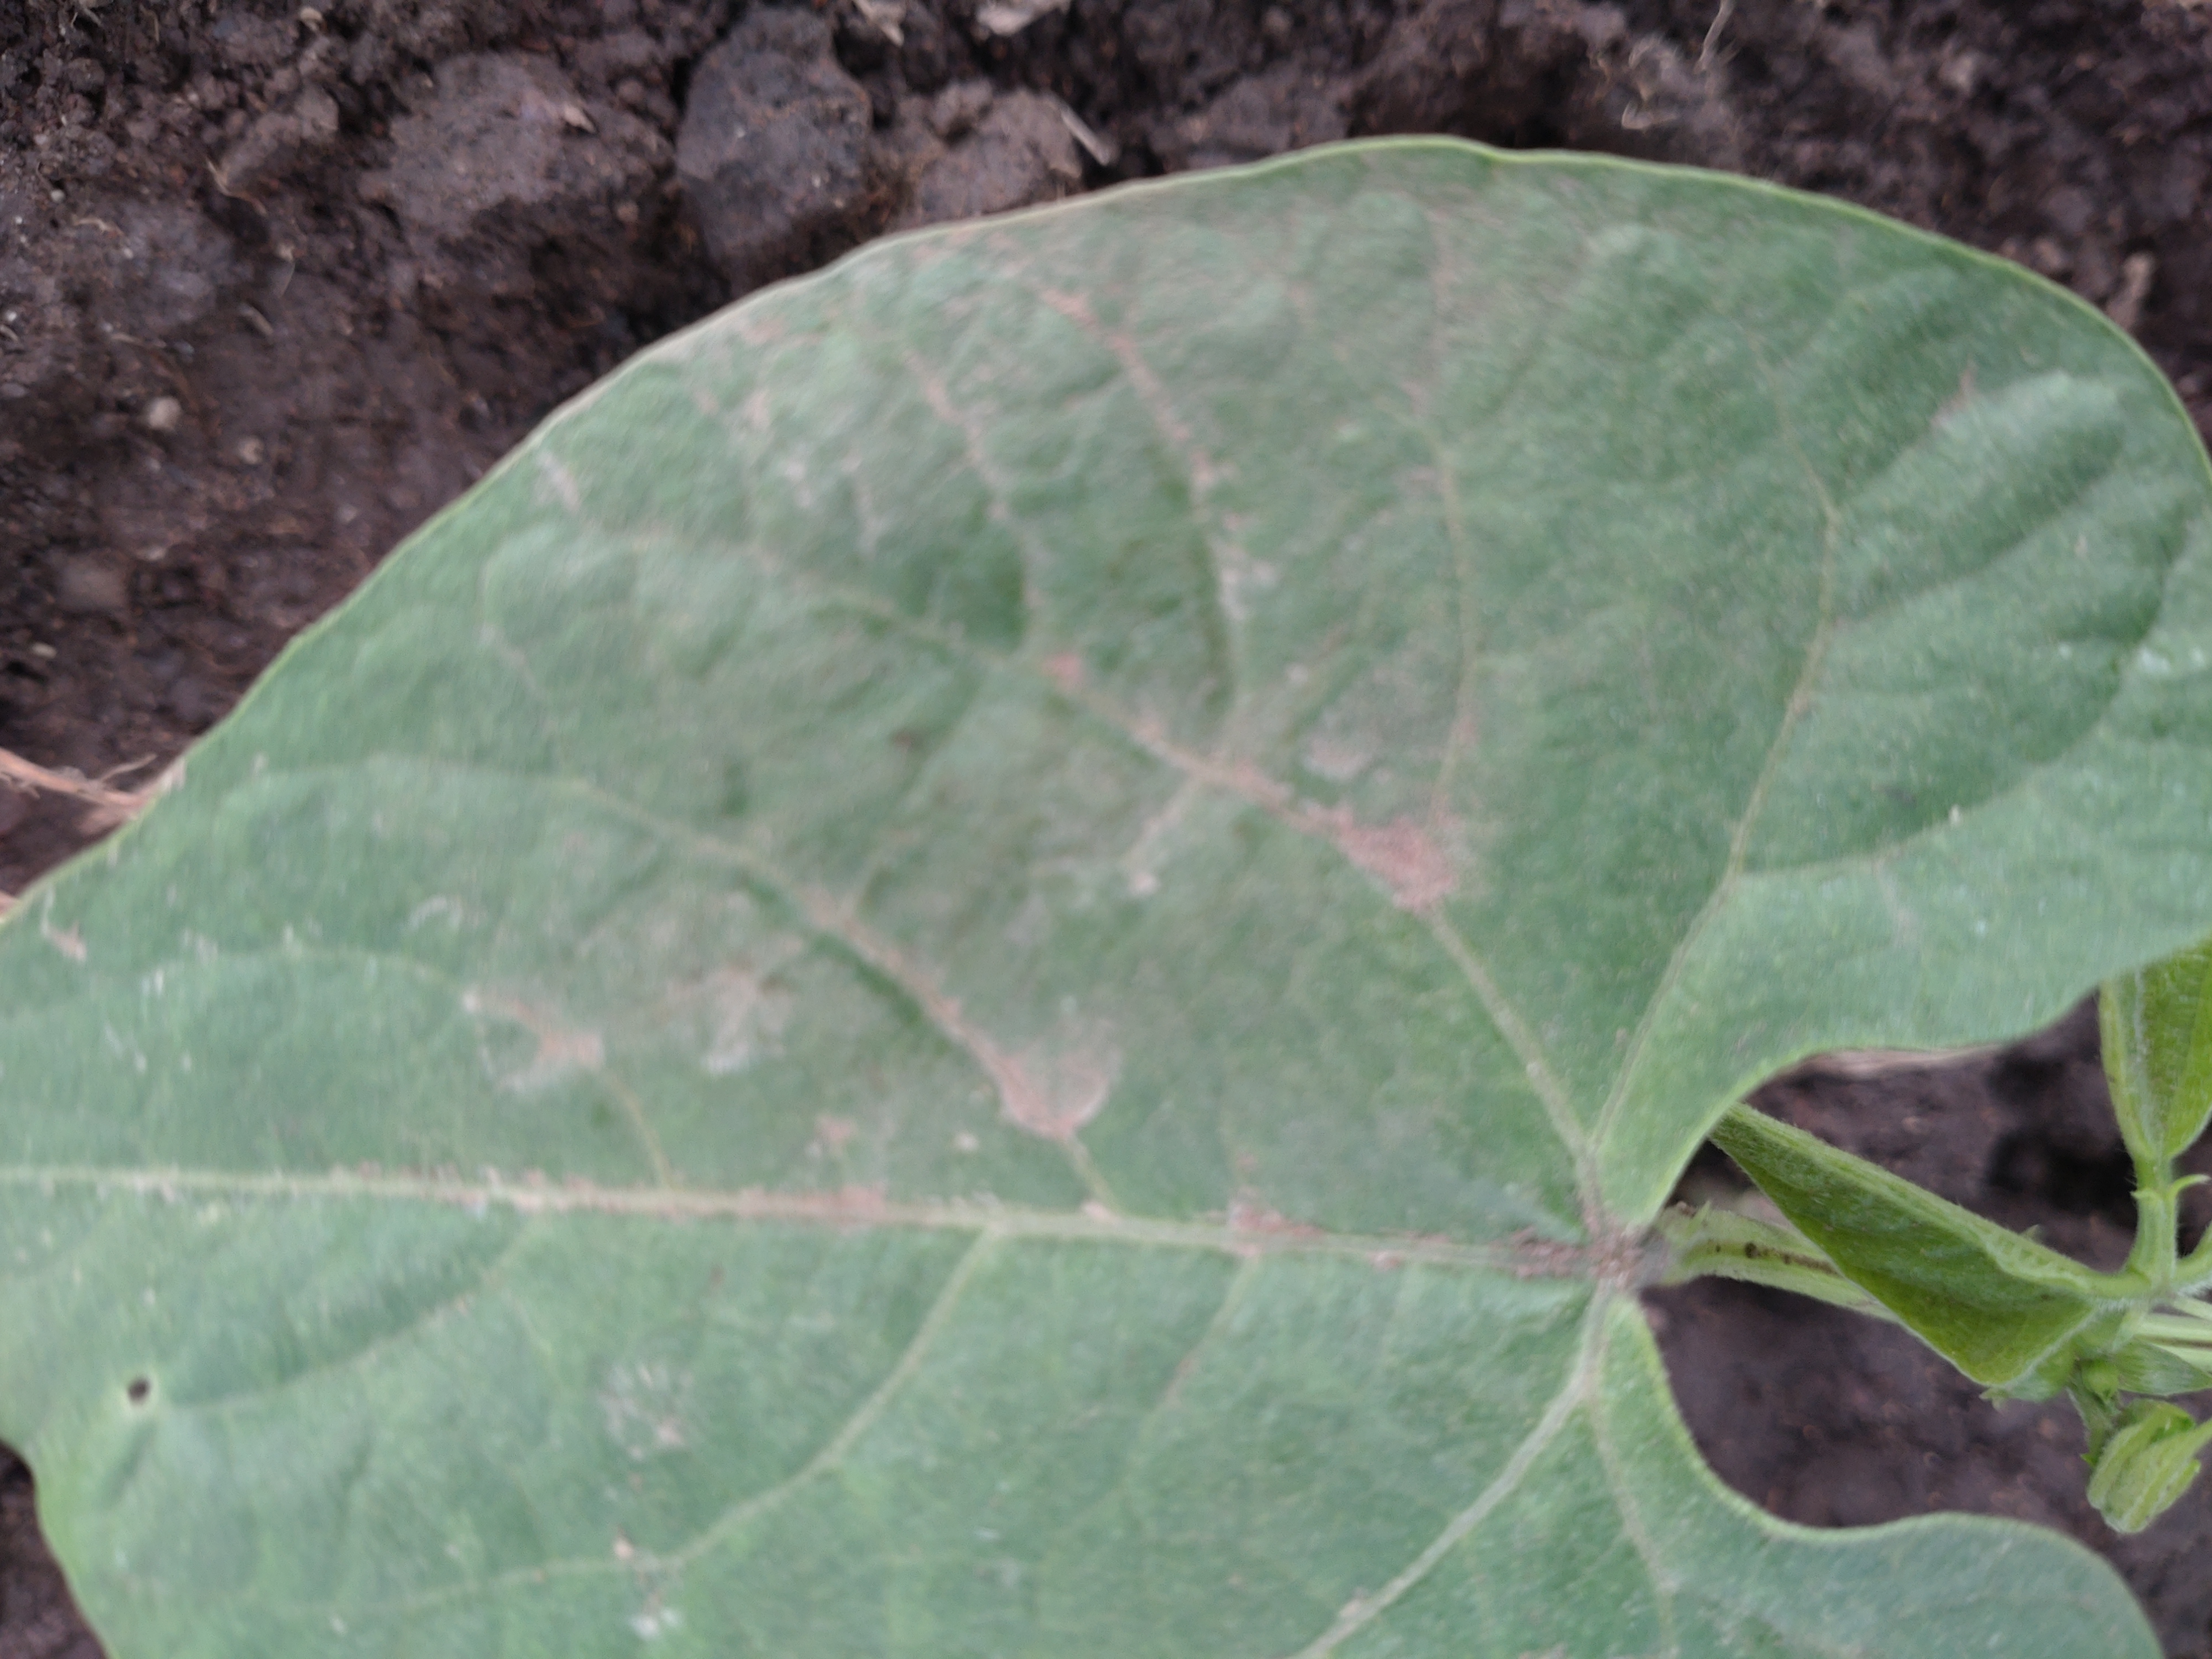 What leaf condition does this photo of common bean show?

healthy
